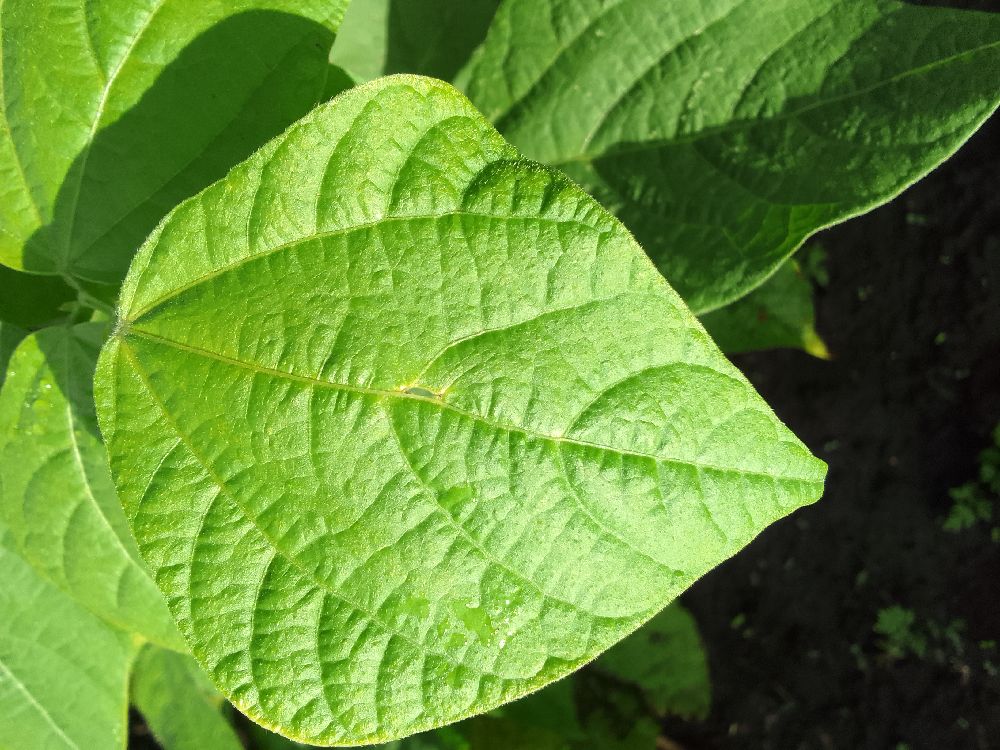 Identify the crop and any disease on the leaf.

common bean, healthy
